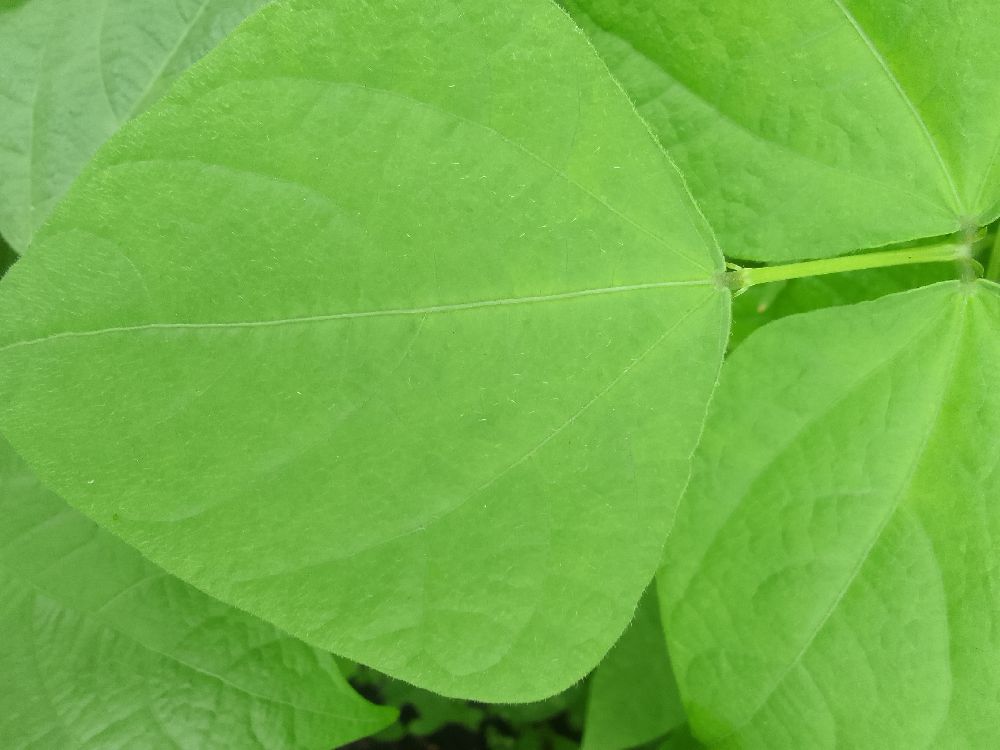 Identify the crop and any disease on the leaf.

common bean, healthy
